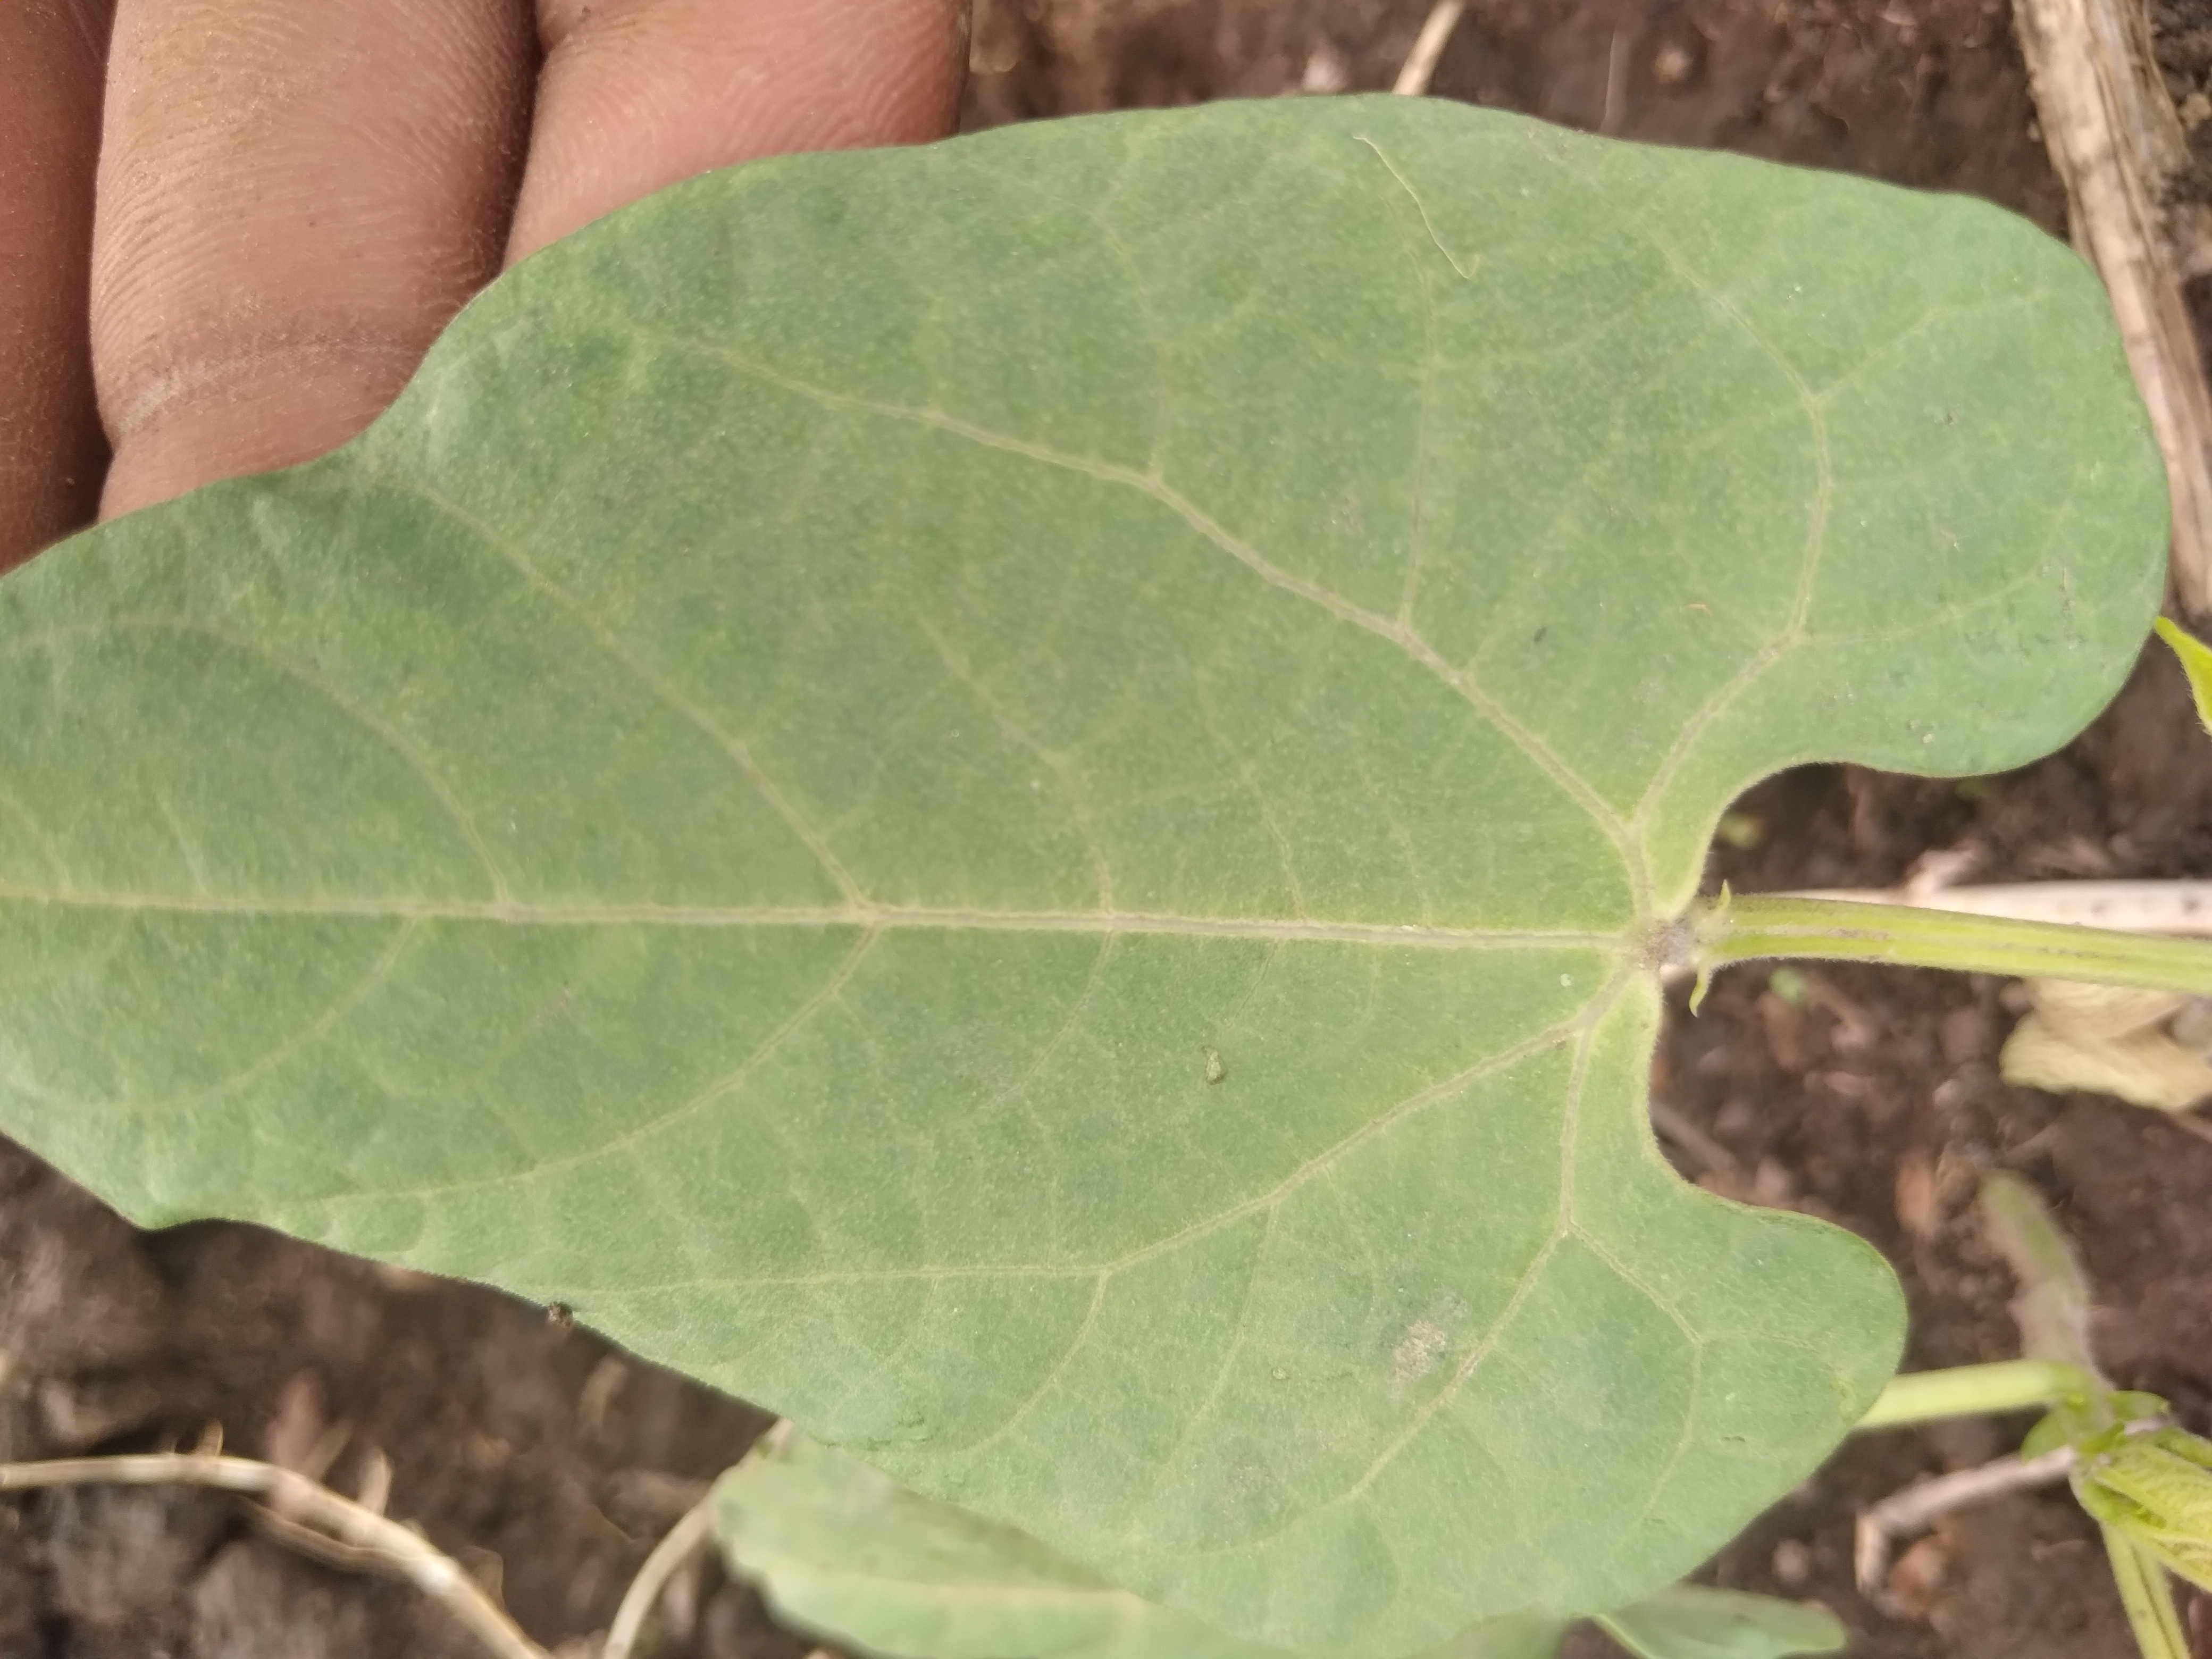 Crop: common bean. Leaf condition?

healthy
